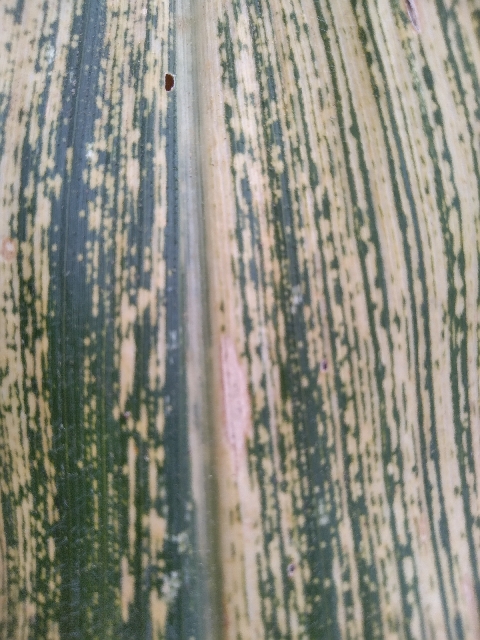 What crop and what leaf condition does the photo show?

maize, maize streak virus
